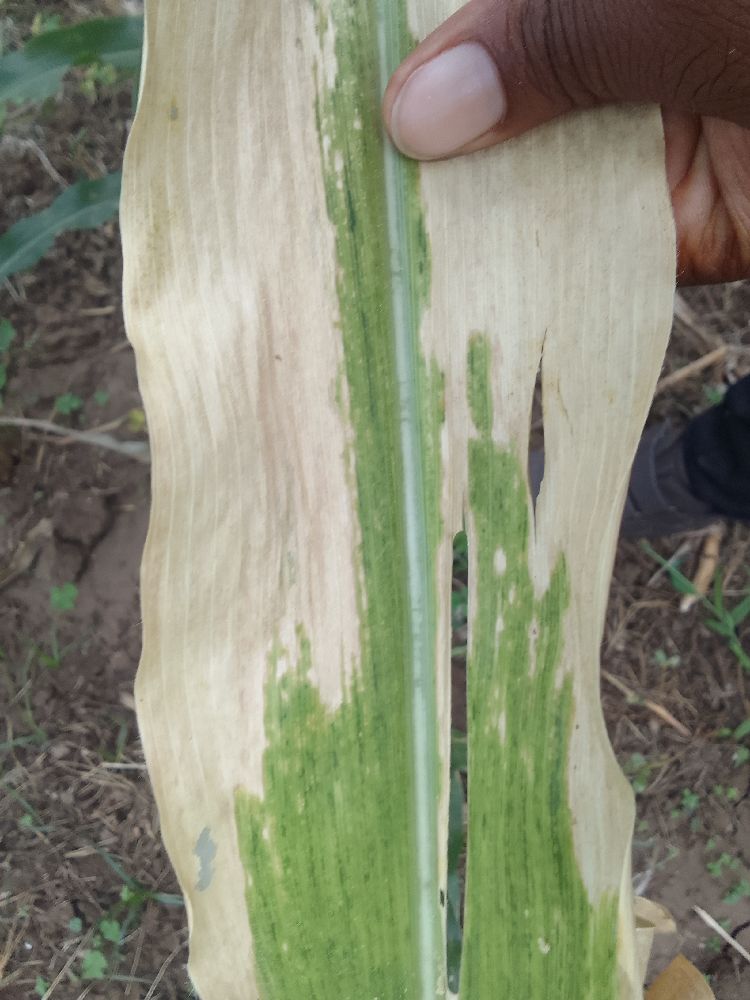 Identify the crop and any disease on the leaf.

maize, maize lethal necrosis
